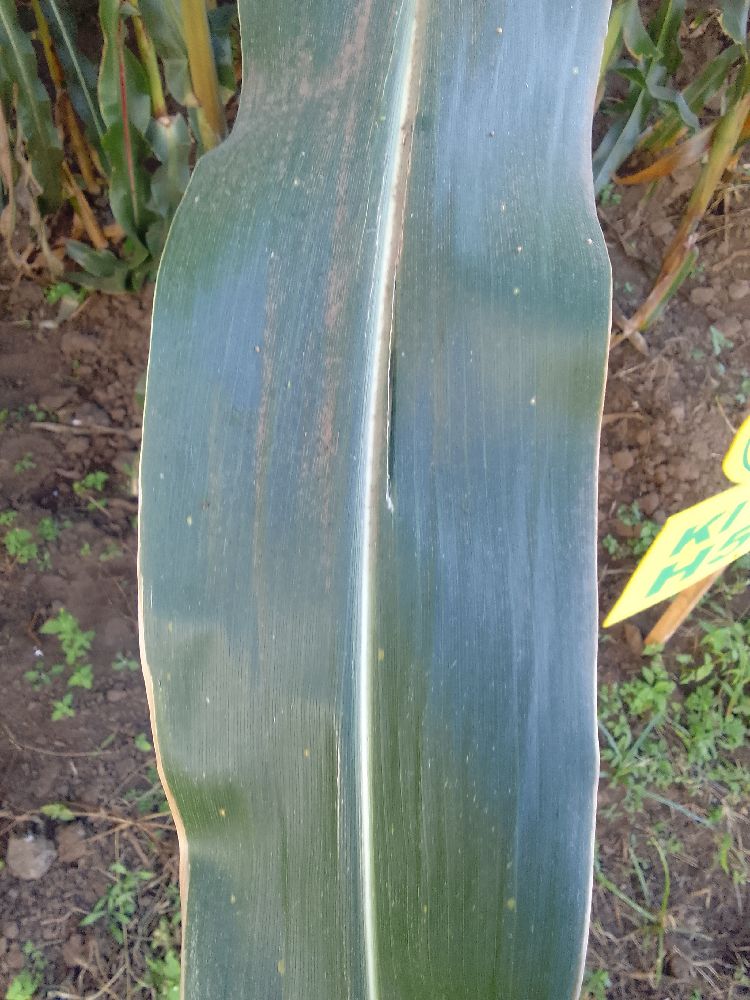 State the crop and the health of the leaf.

maize, healthy
